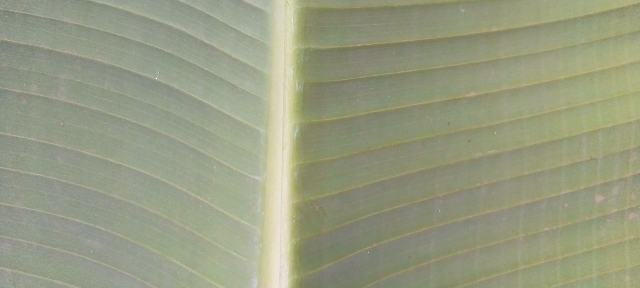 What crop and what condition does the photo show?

banana, healthy
